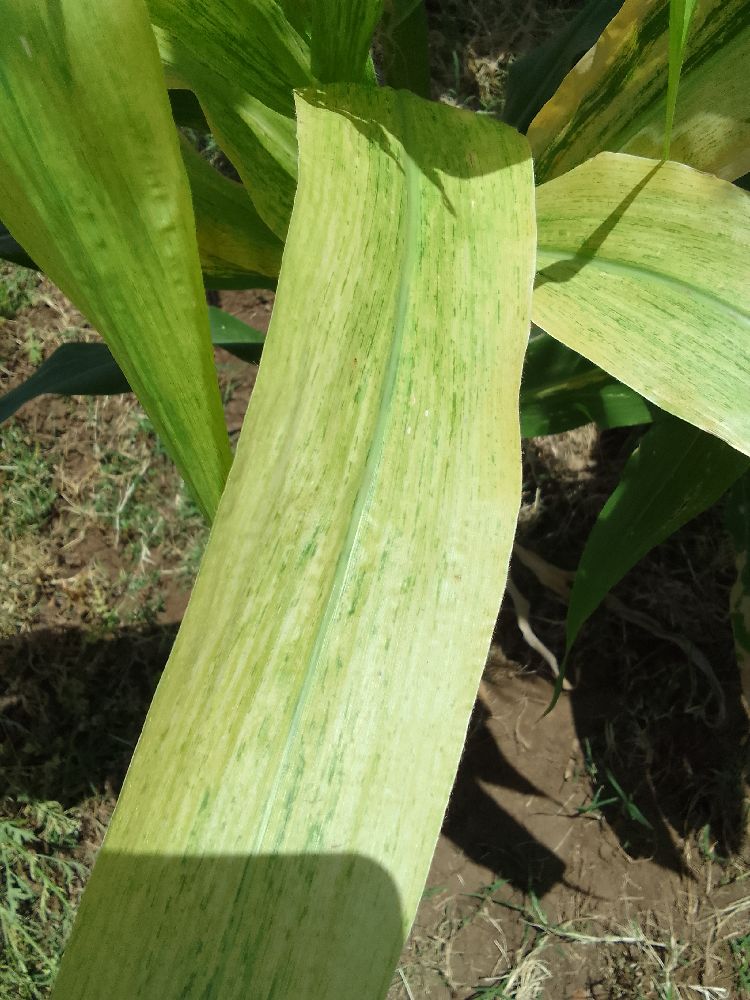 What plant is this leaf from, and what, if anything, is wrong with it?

maize, maize lethal necrosis
